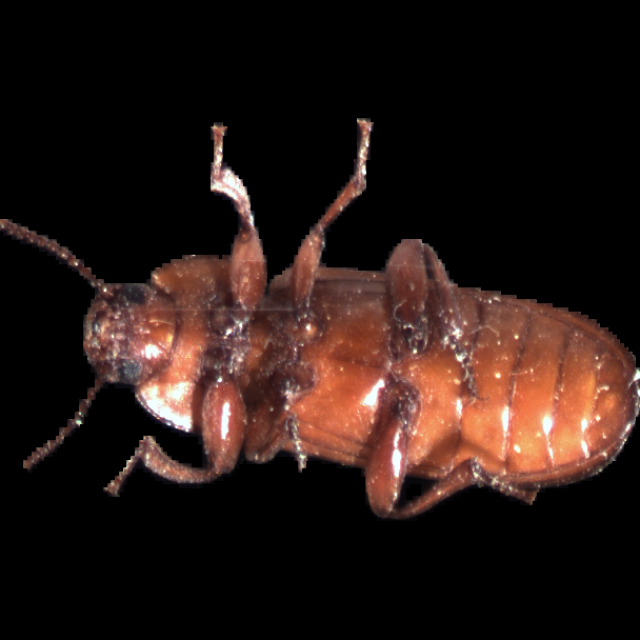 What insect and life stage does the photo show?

mealworm beetle
